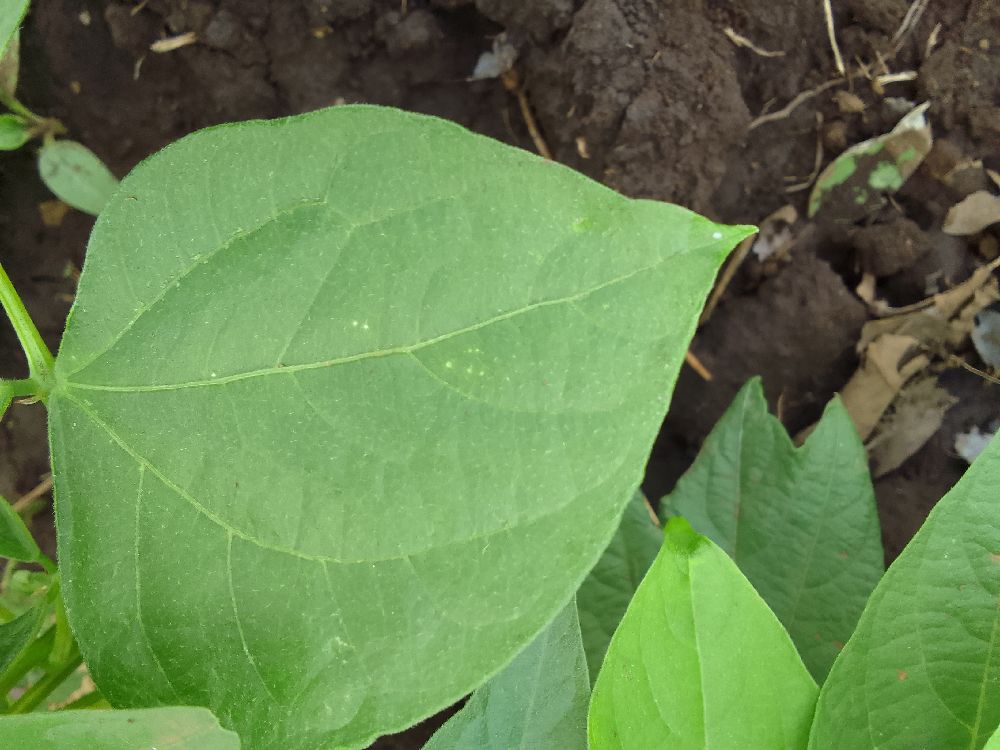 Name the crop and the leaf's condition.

common bean, healthy
